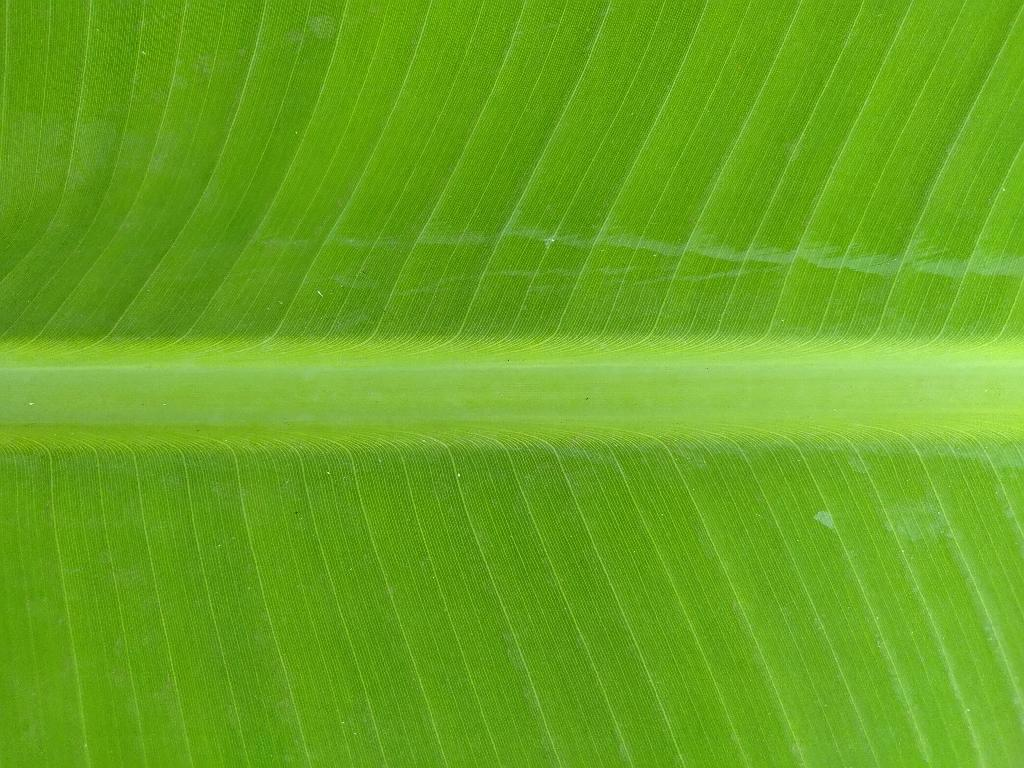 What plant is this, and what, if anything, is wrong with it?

banana, healthy
